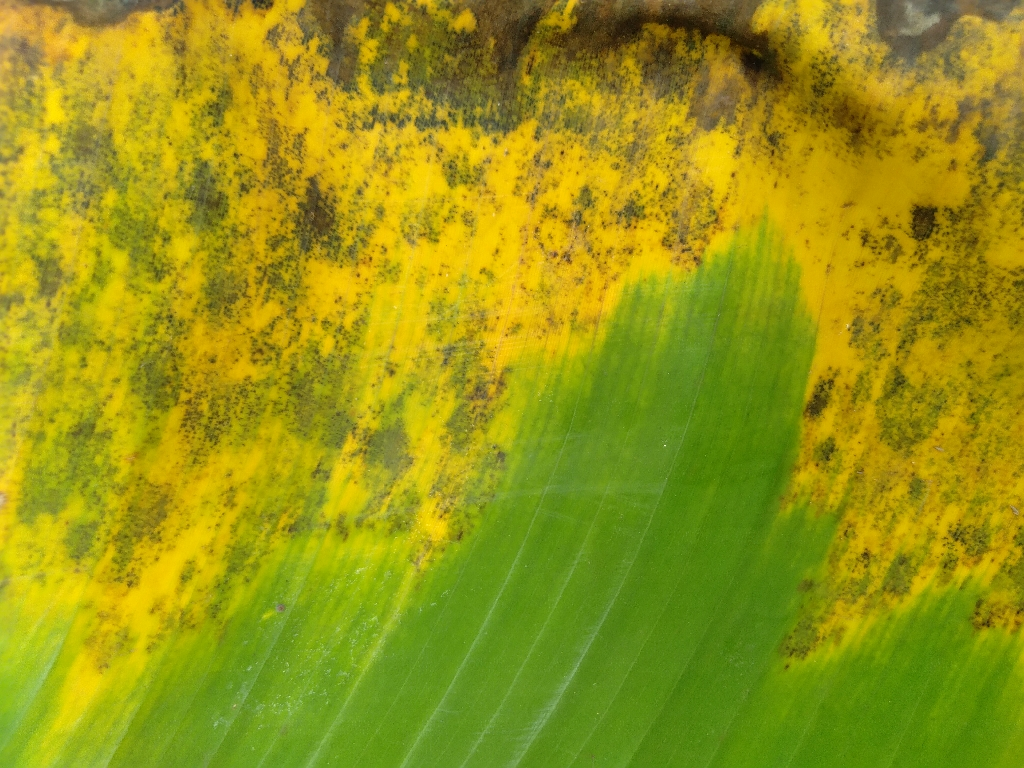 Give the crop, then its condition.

banana, black sigatoka
